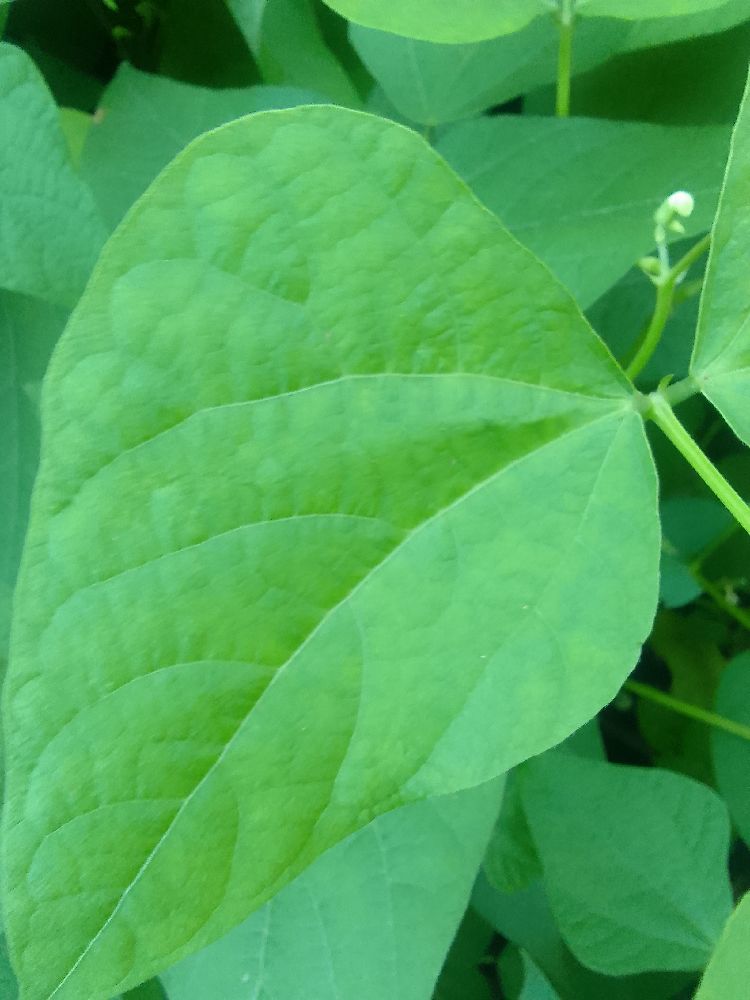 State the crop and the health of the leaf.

common bean, healthy
